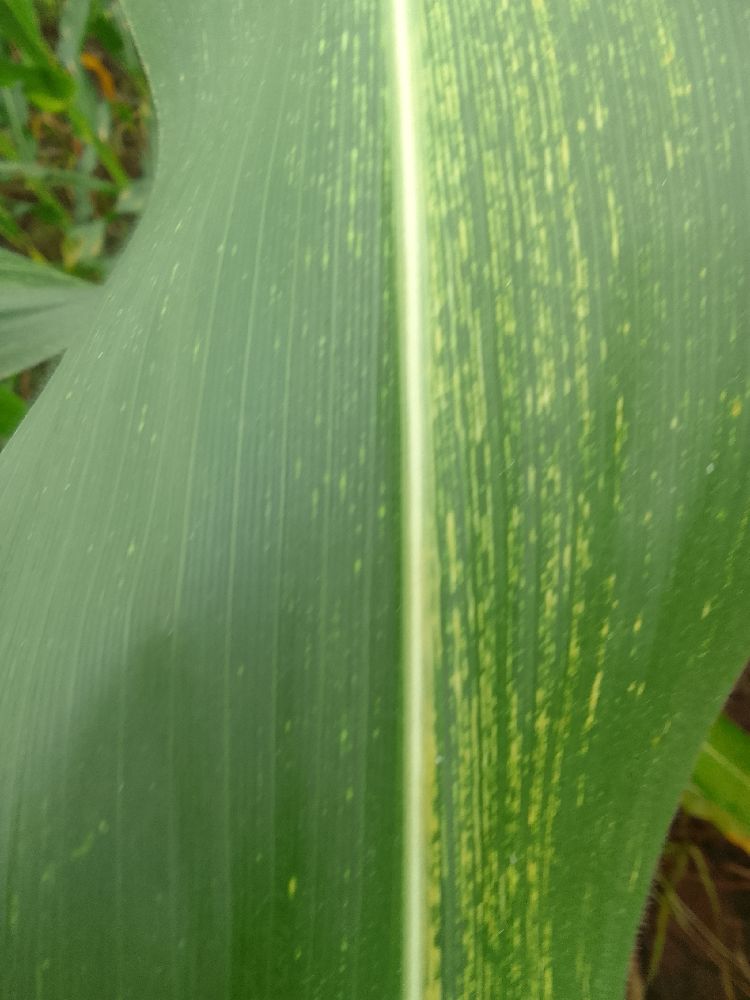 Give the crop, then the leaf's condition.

maize, maize streak virus
